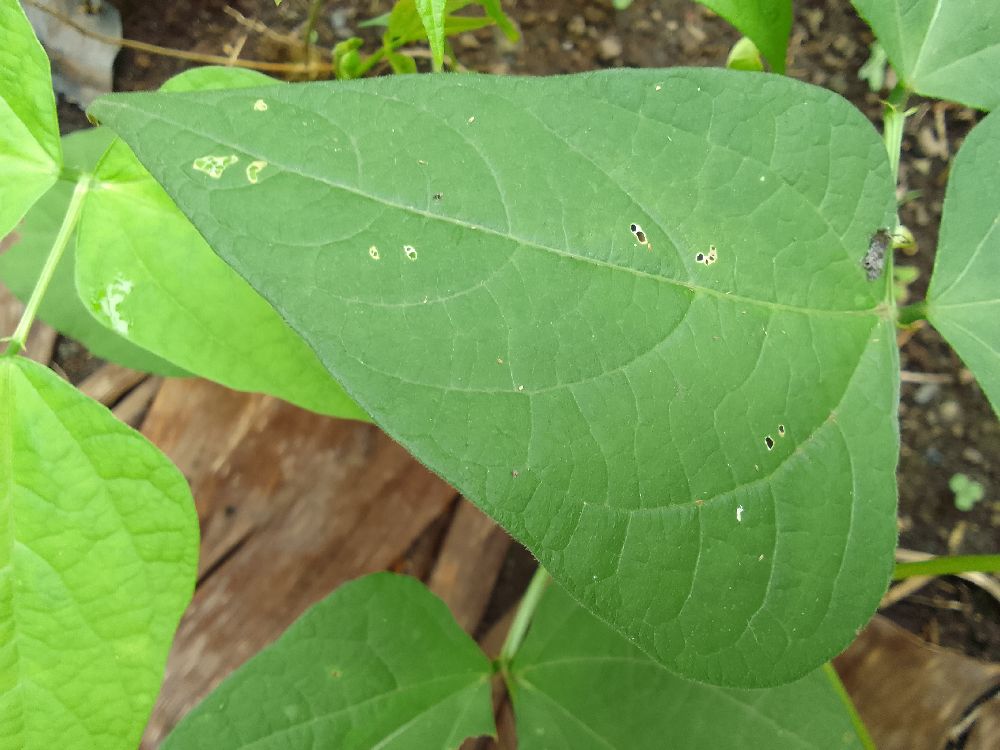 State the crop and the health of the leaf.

common bean, healthy
